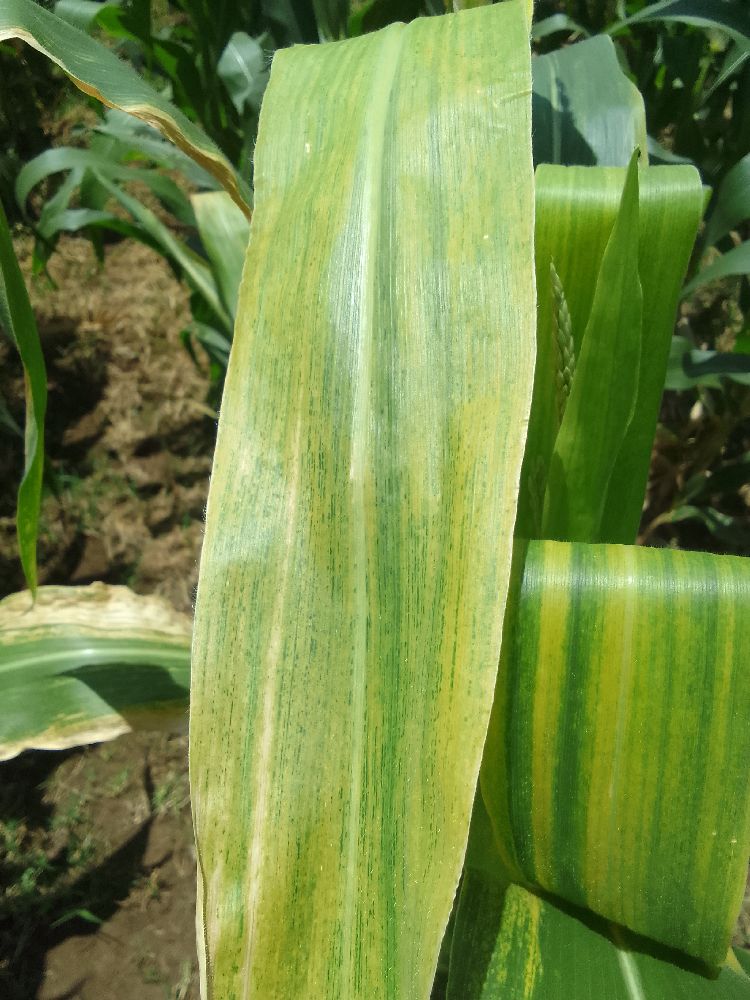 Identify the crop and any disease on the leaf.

maize, maize lethal necrosis
